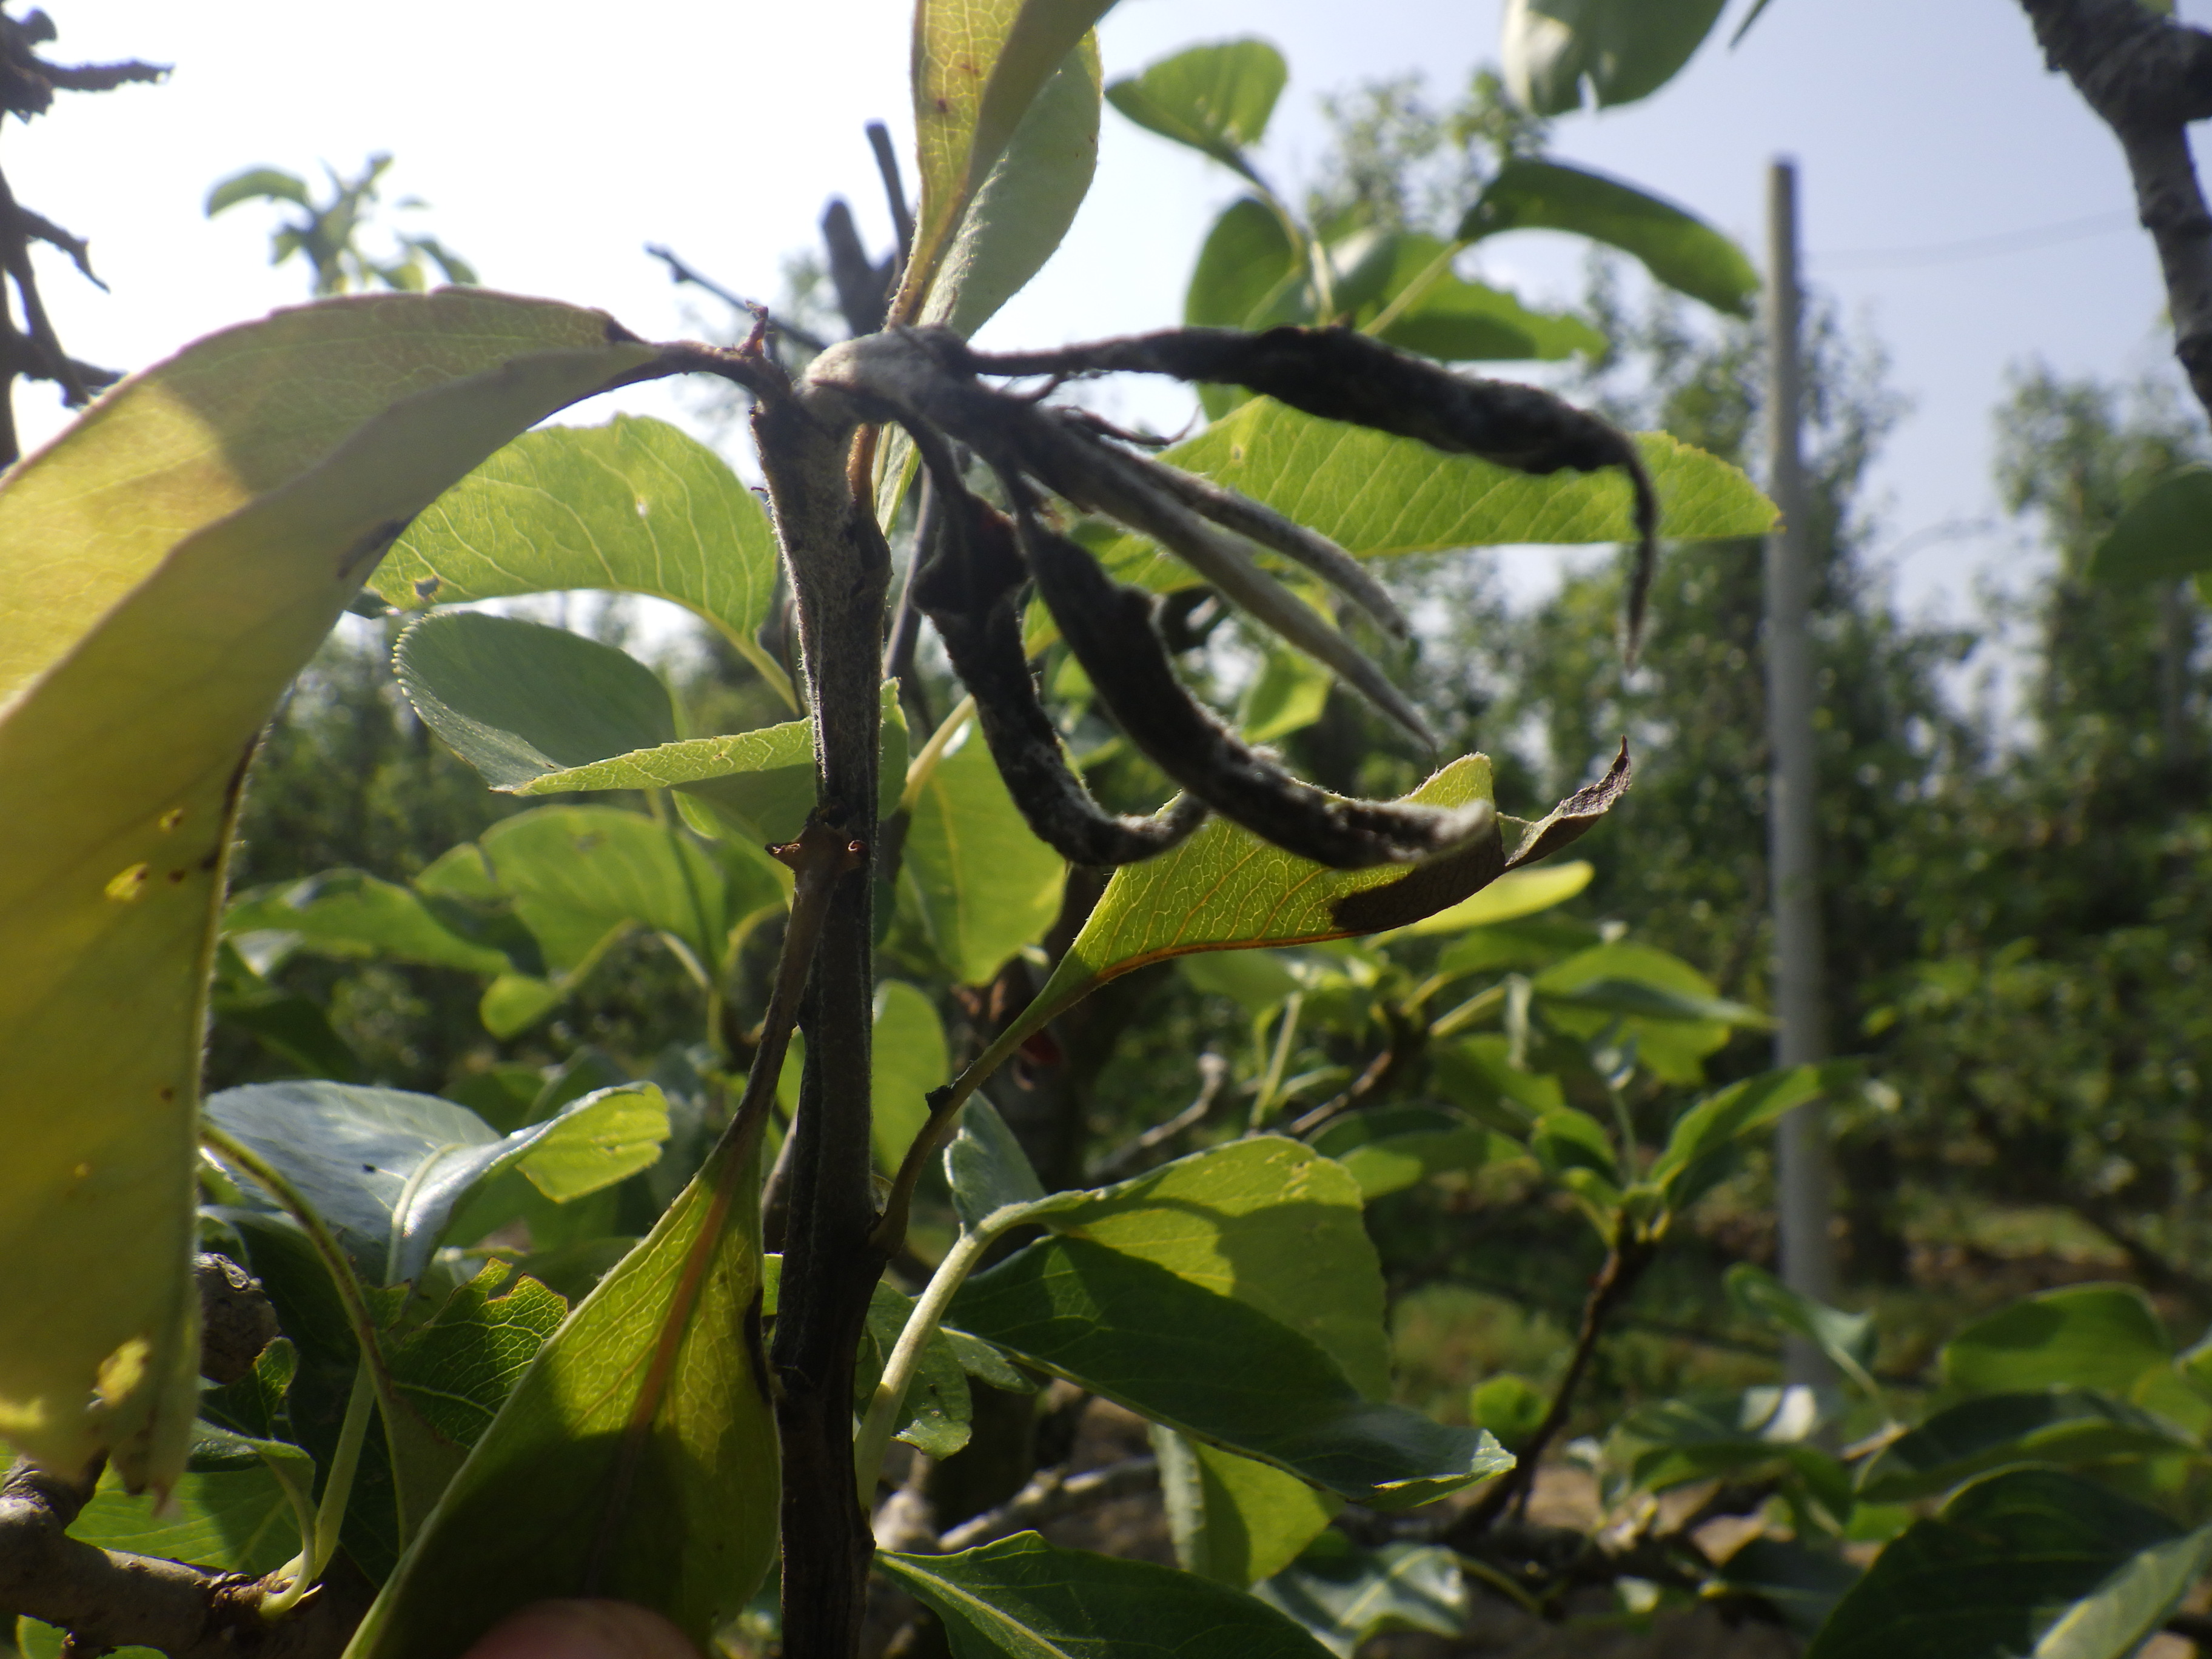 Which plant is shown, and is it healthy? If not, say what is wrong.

pear, fire blight, phytophagous
